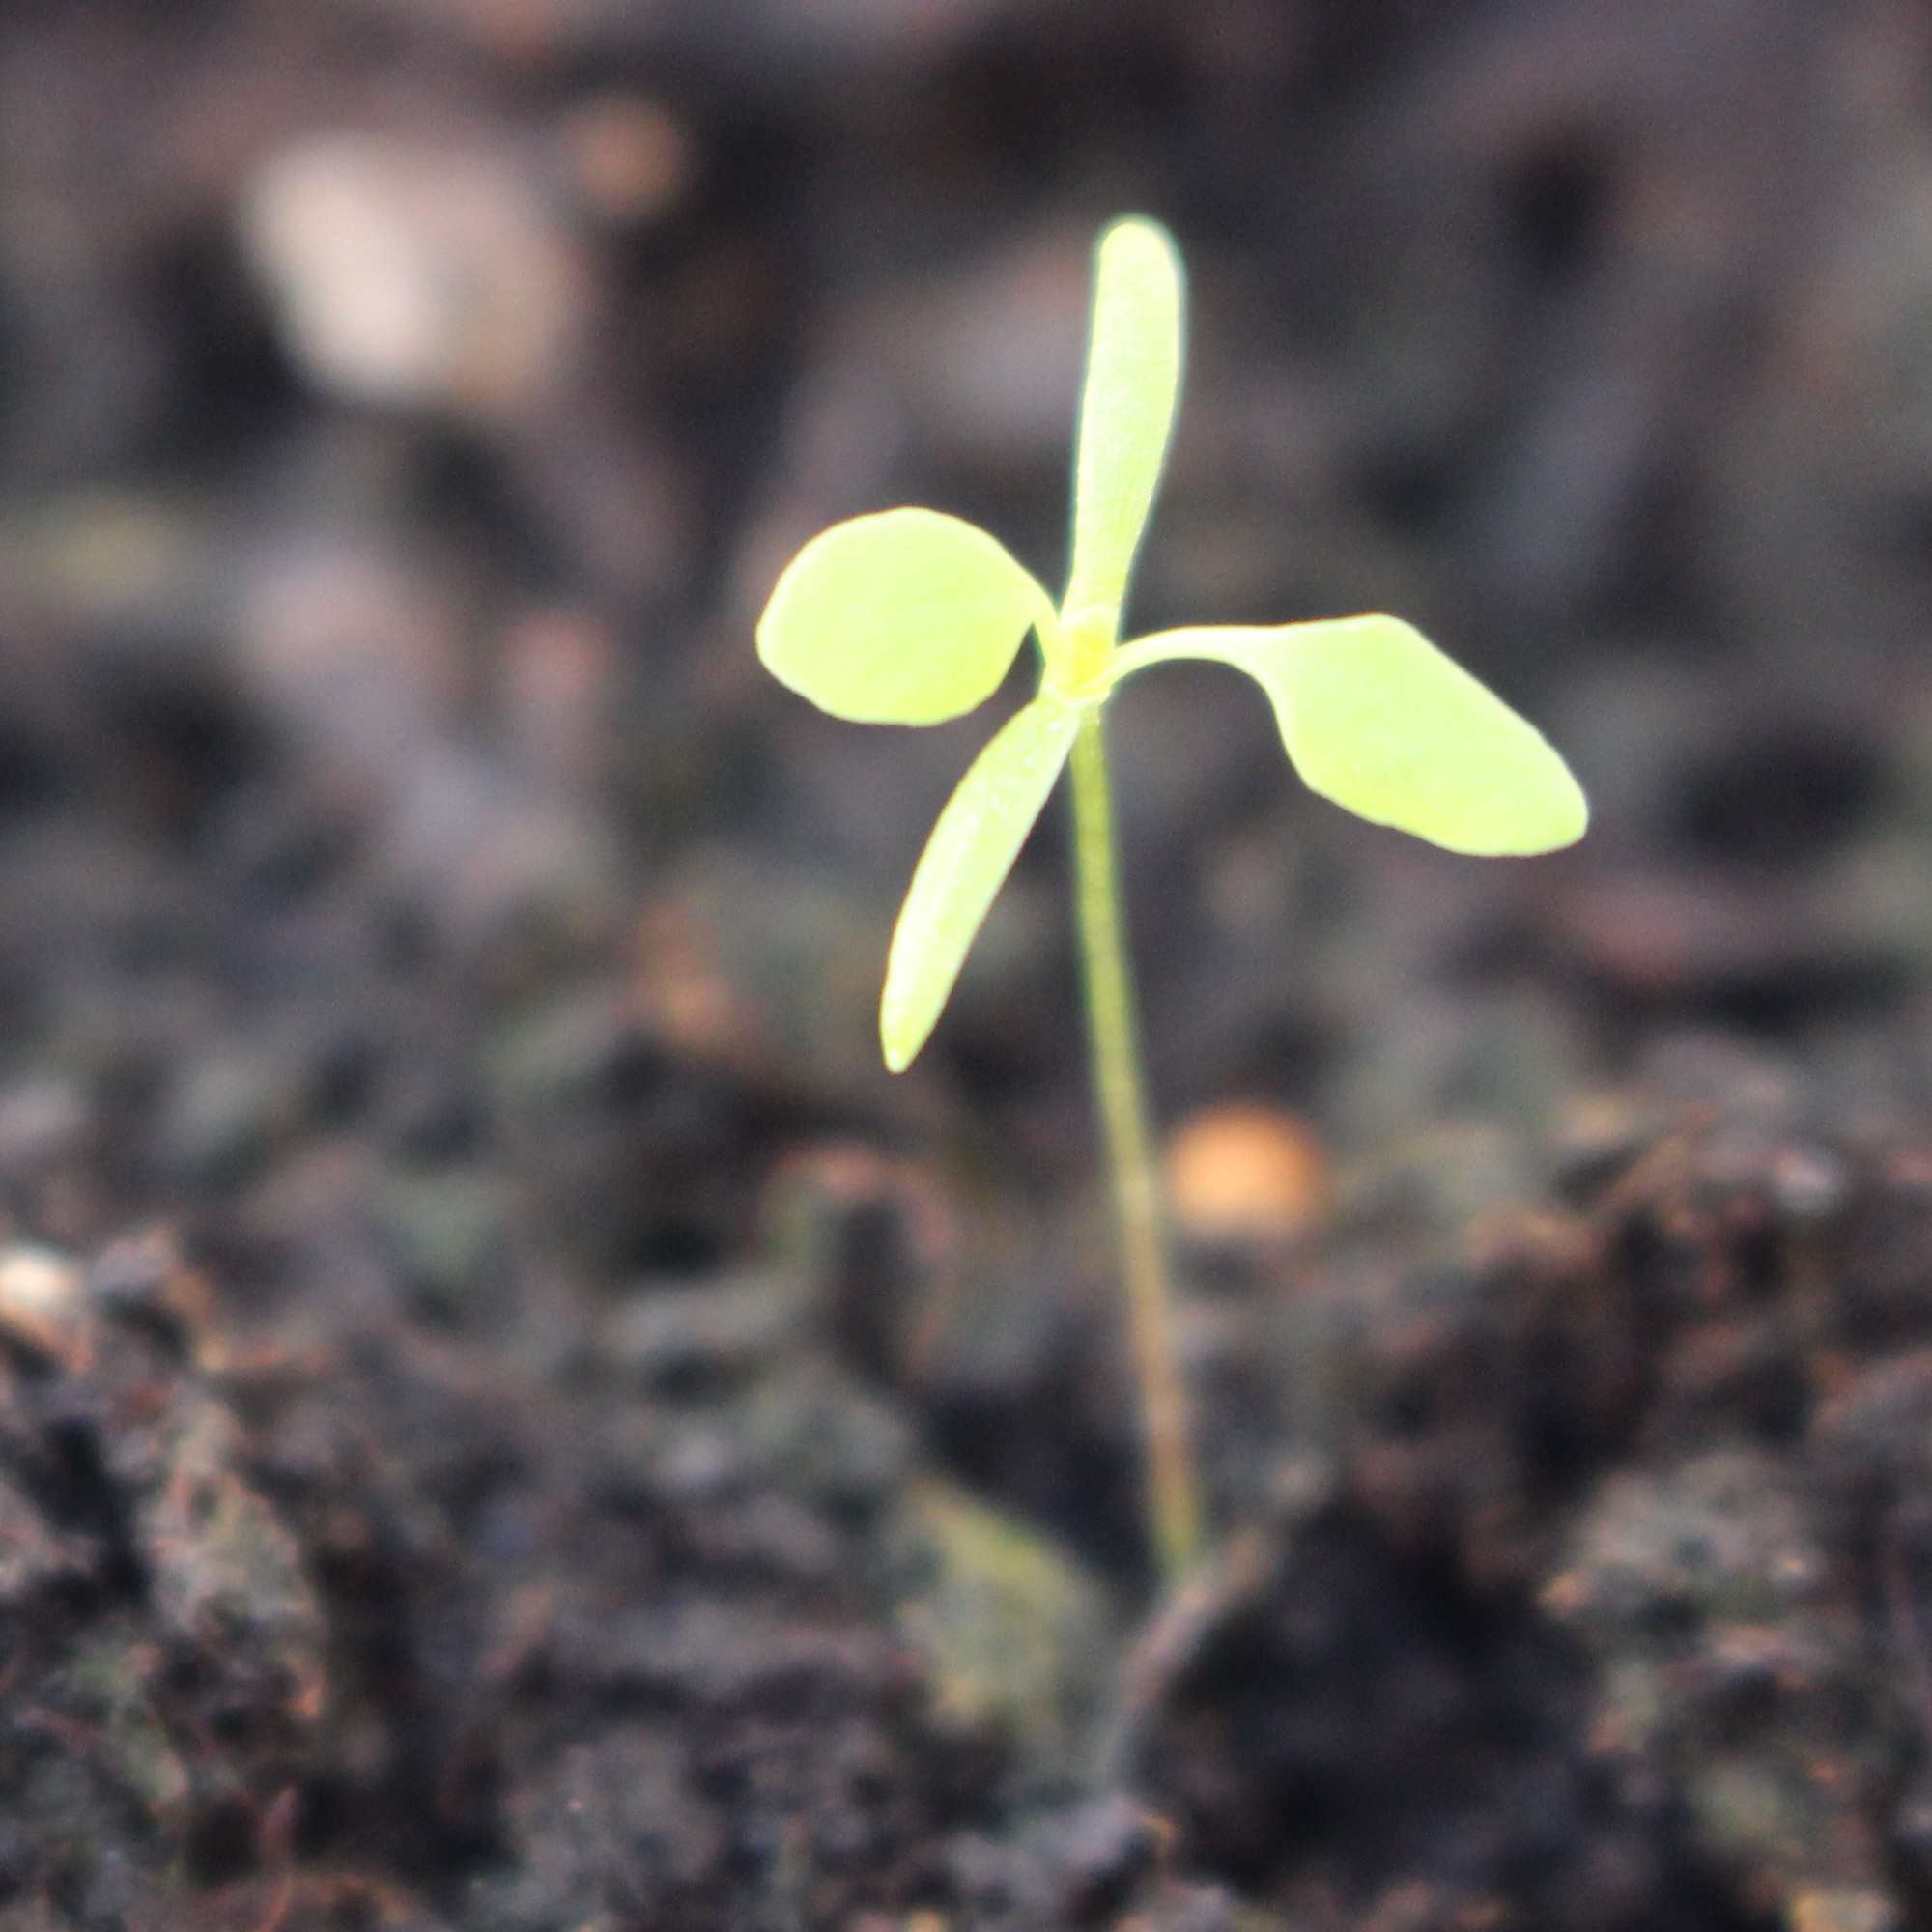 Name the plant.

Papaver rhoeas
